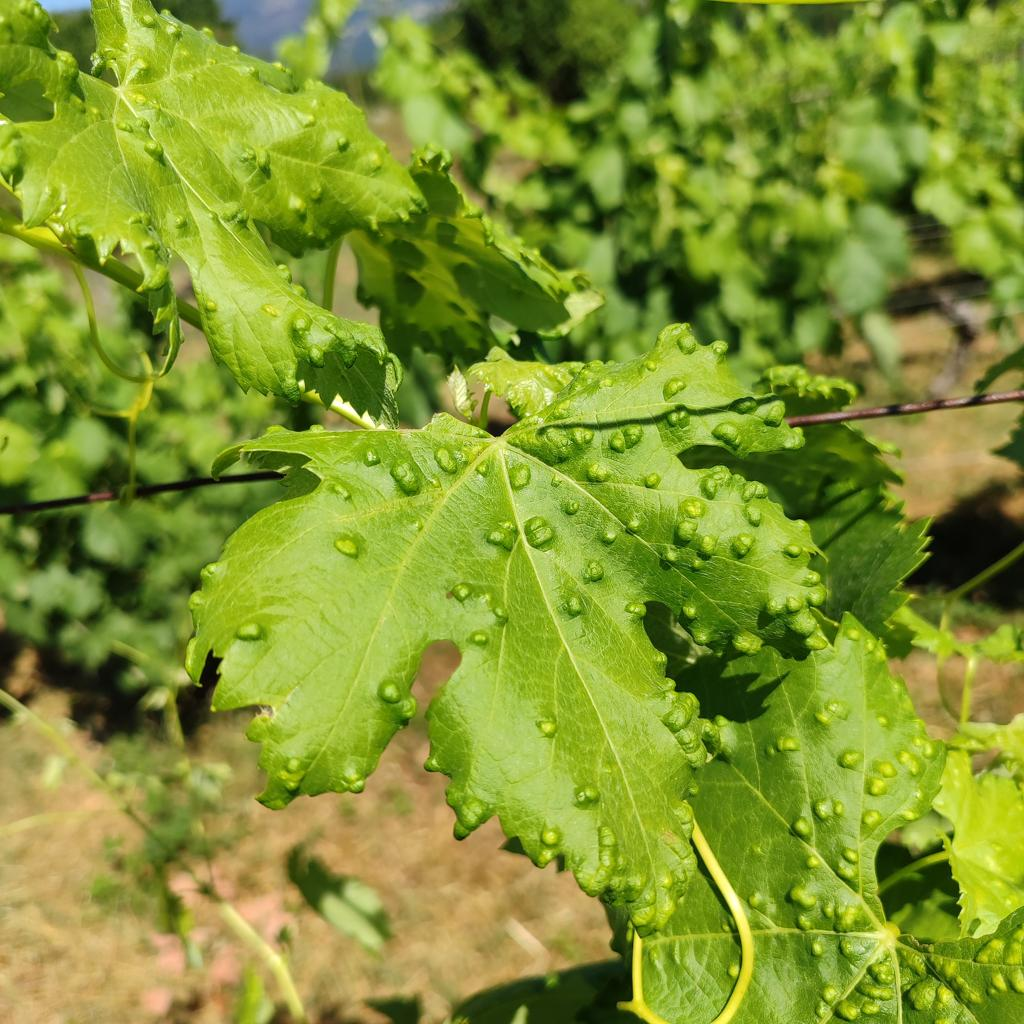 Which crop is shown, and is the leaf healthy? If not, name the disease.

grapevine, erineum mite
